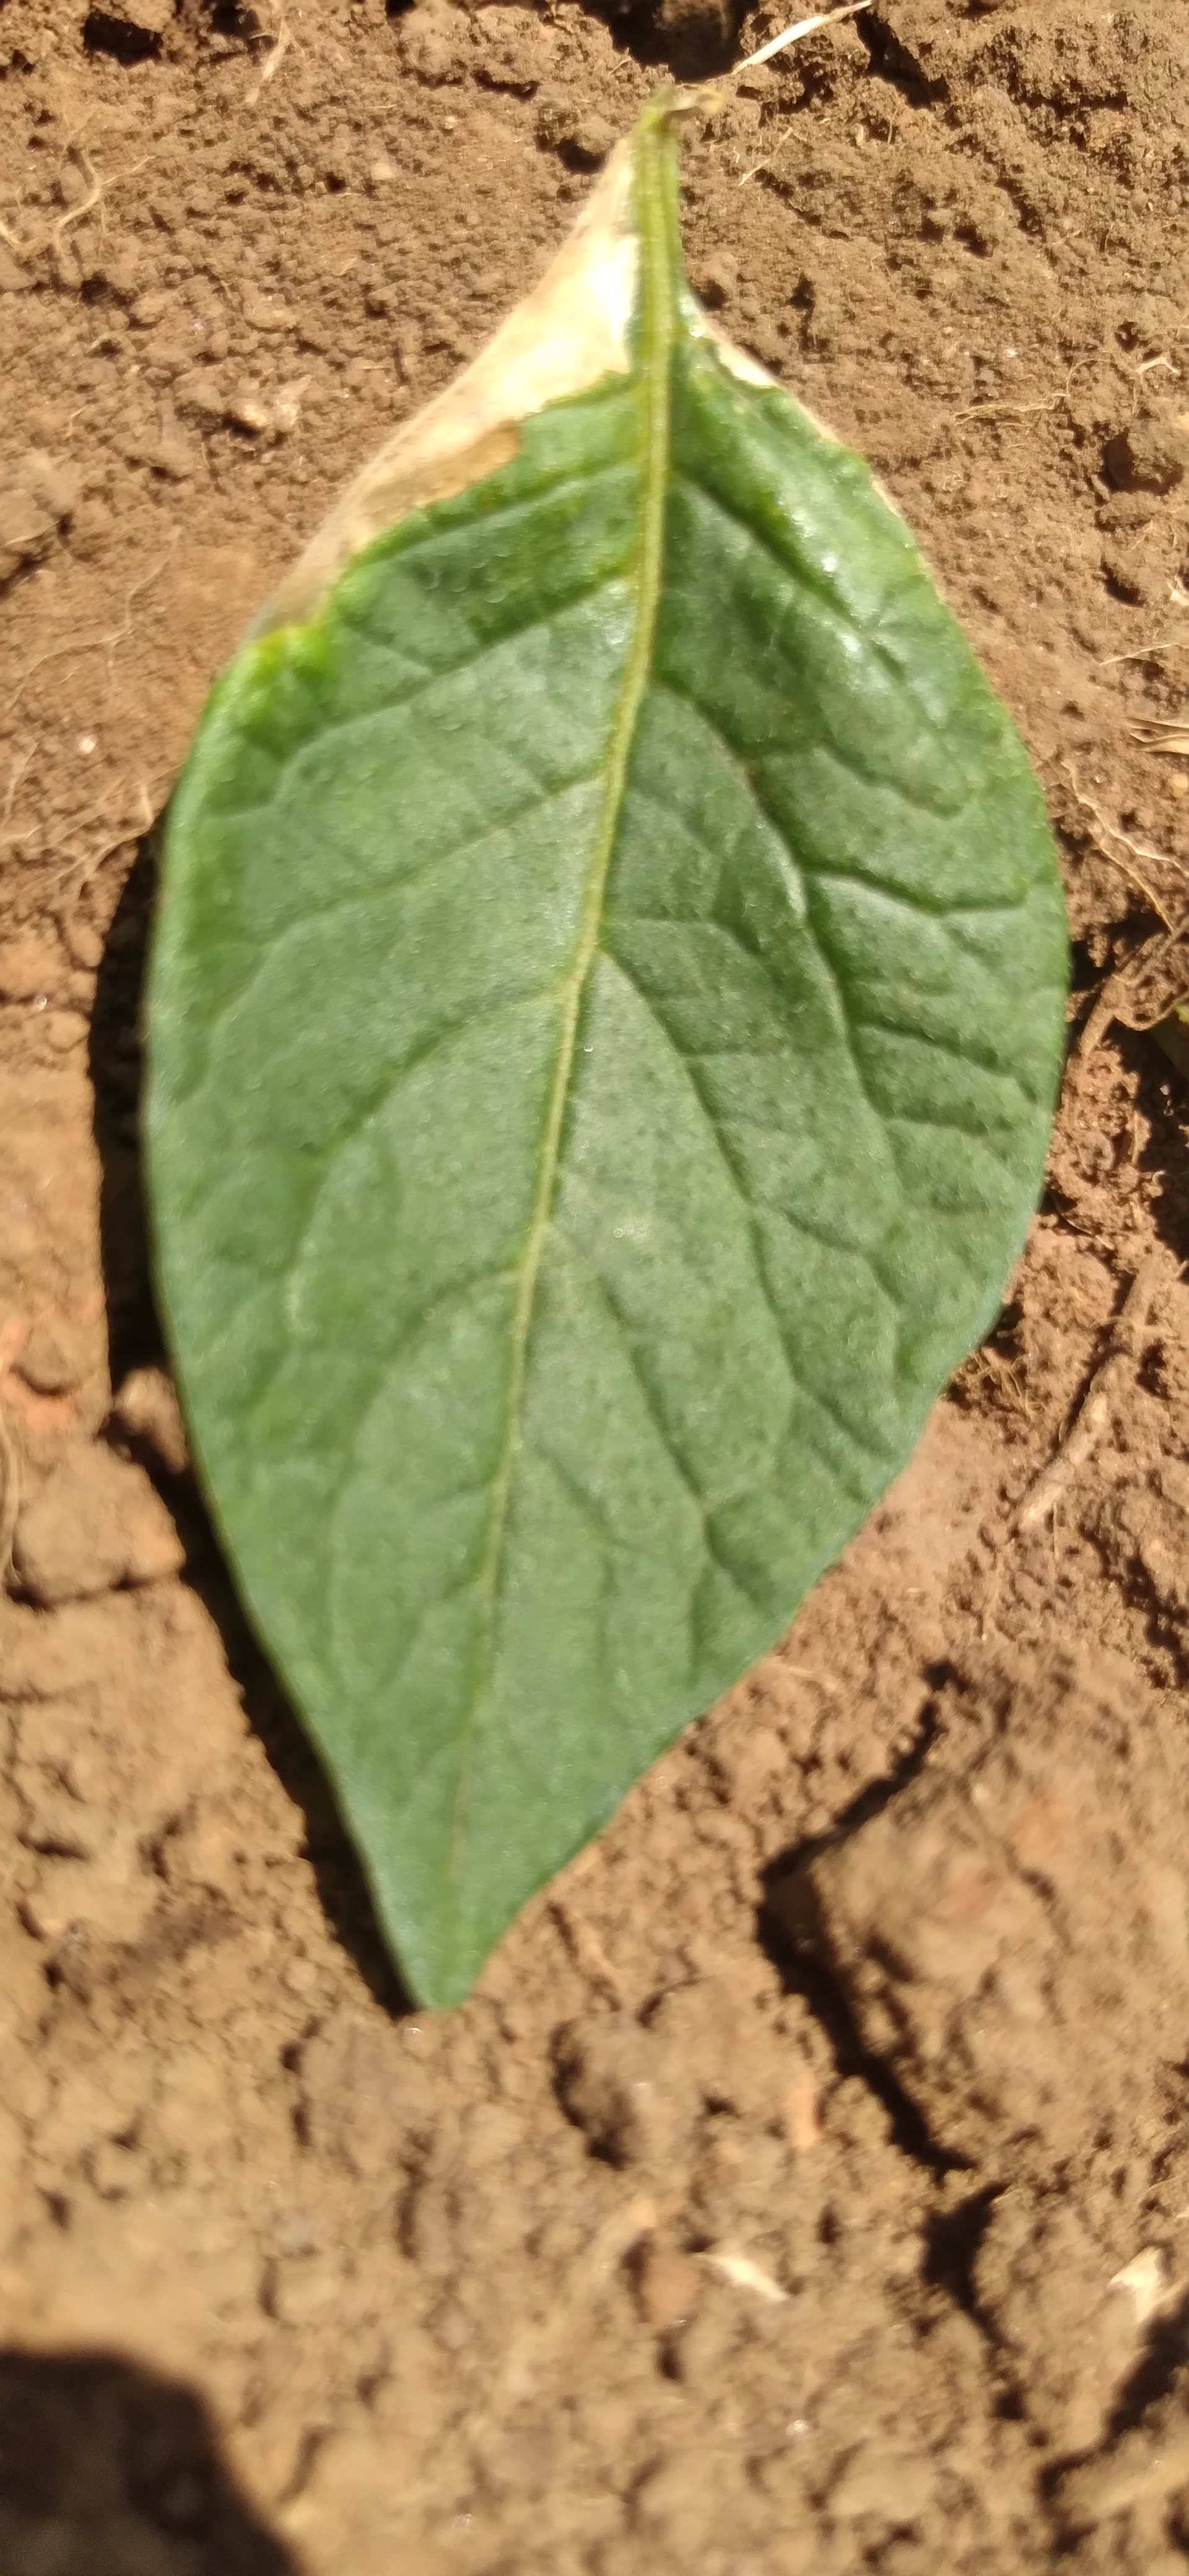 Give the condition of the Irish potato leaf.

early blight
